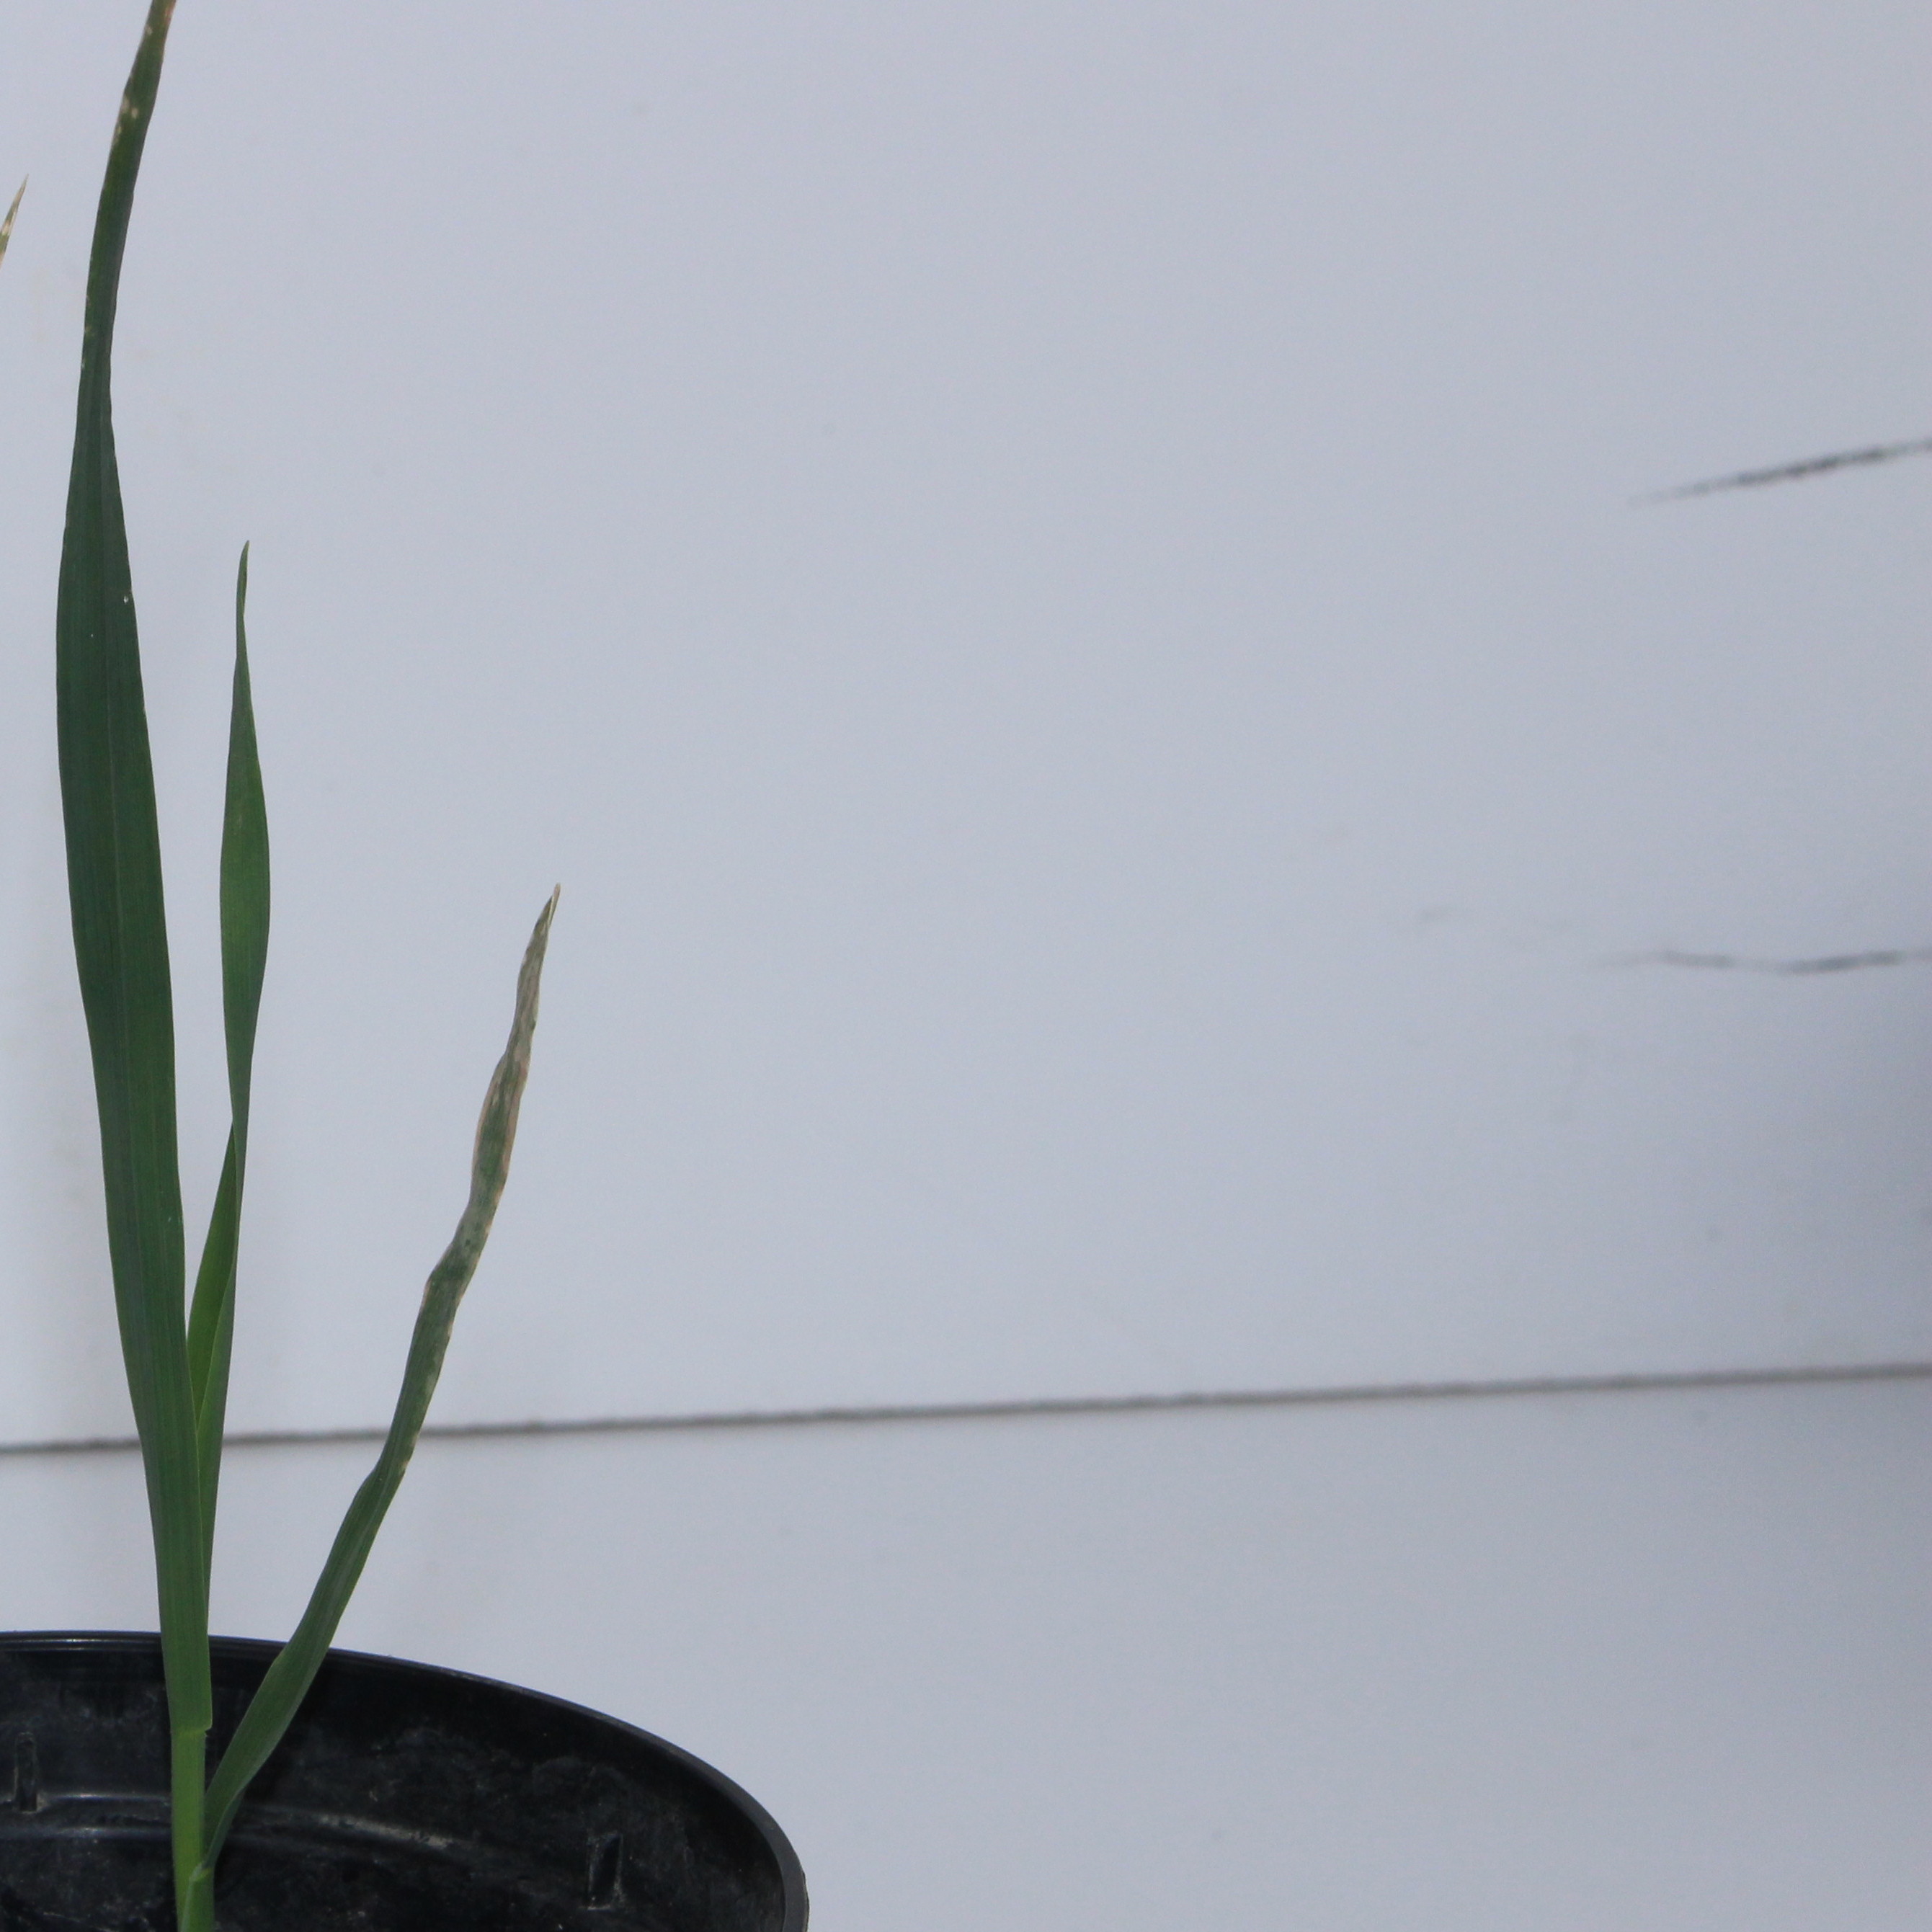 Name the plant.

Avena sterilis
